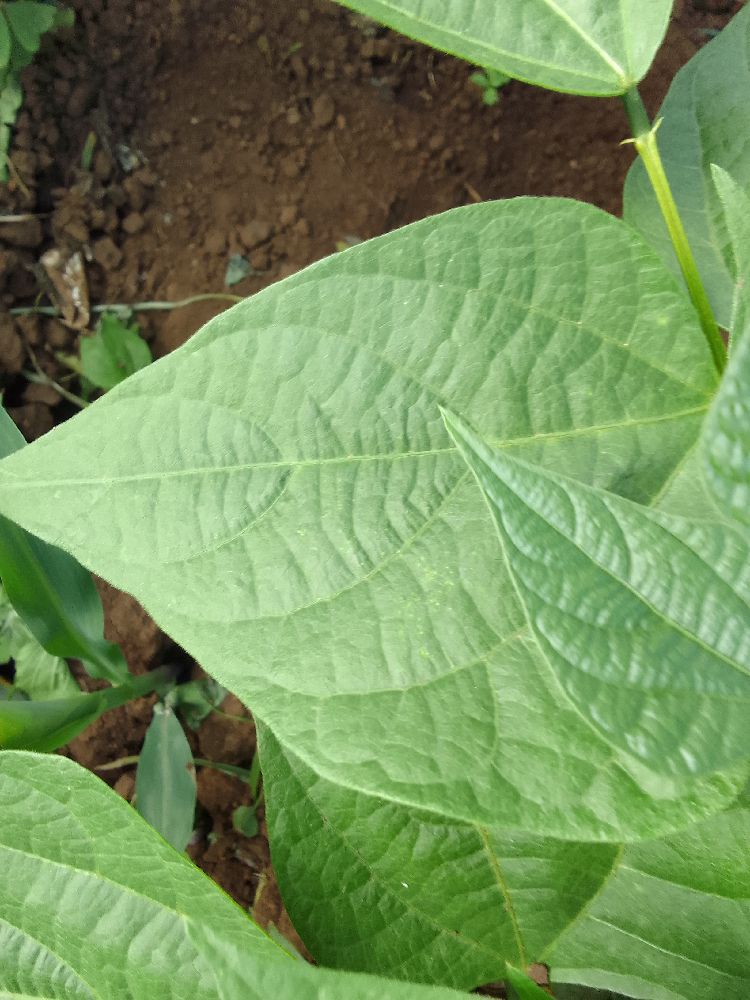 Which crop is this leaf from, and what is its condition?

common bean, healthy
